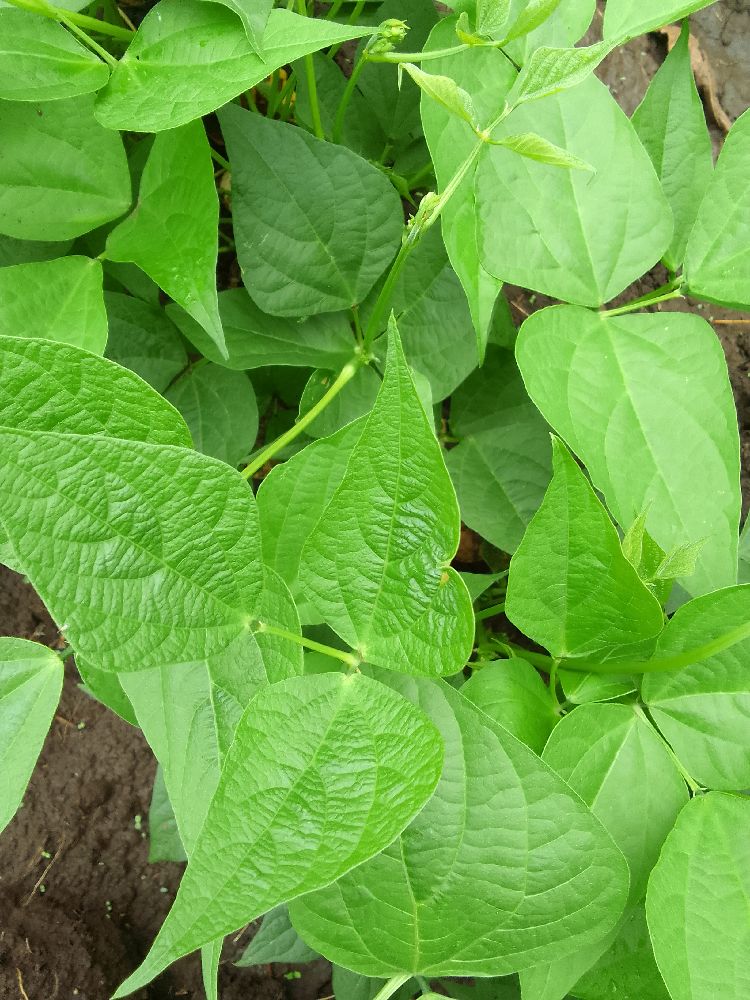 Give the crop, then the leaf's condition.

common bean, healthy
